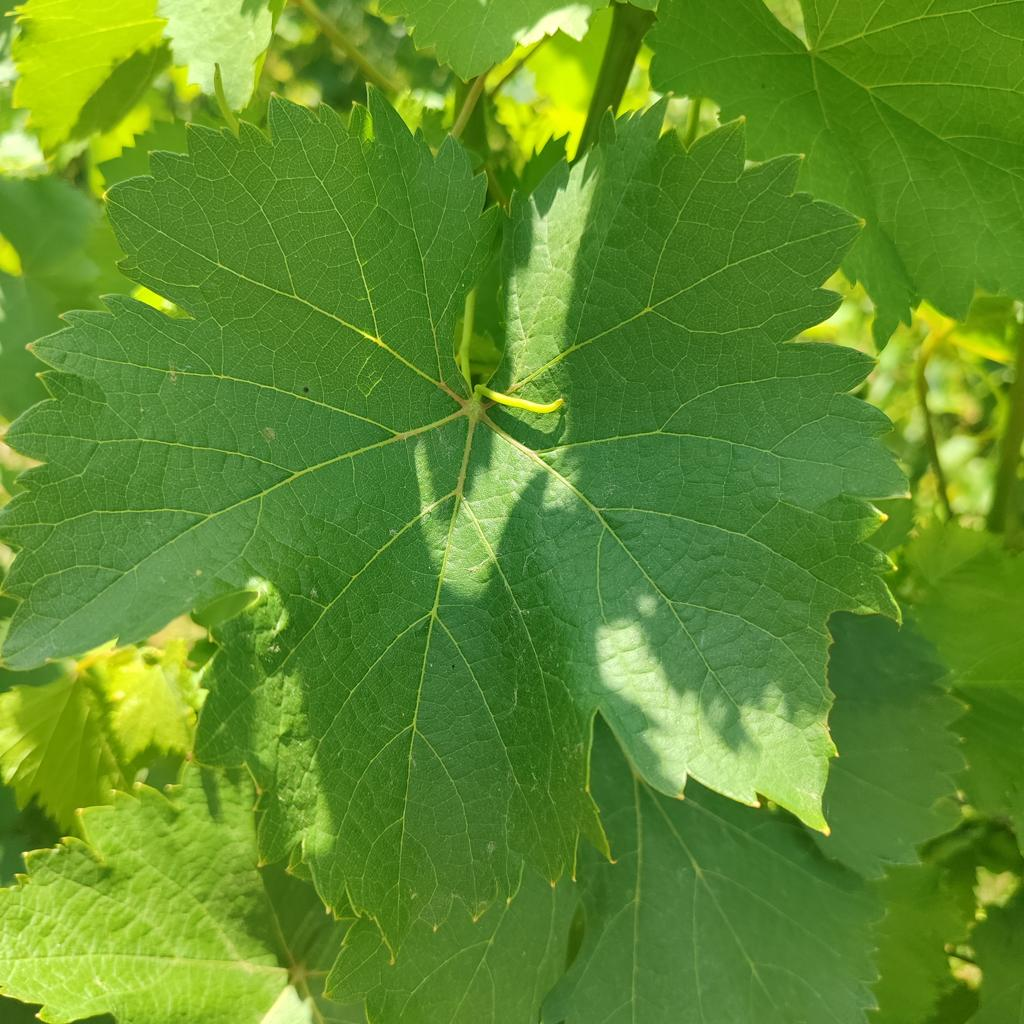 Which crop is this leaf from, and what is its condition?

grapevine, healthy
